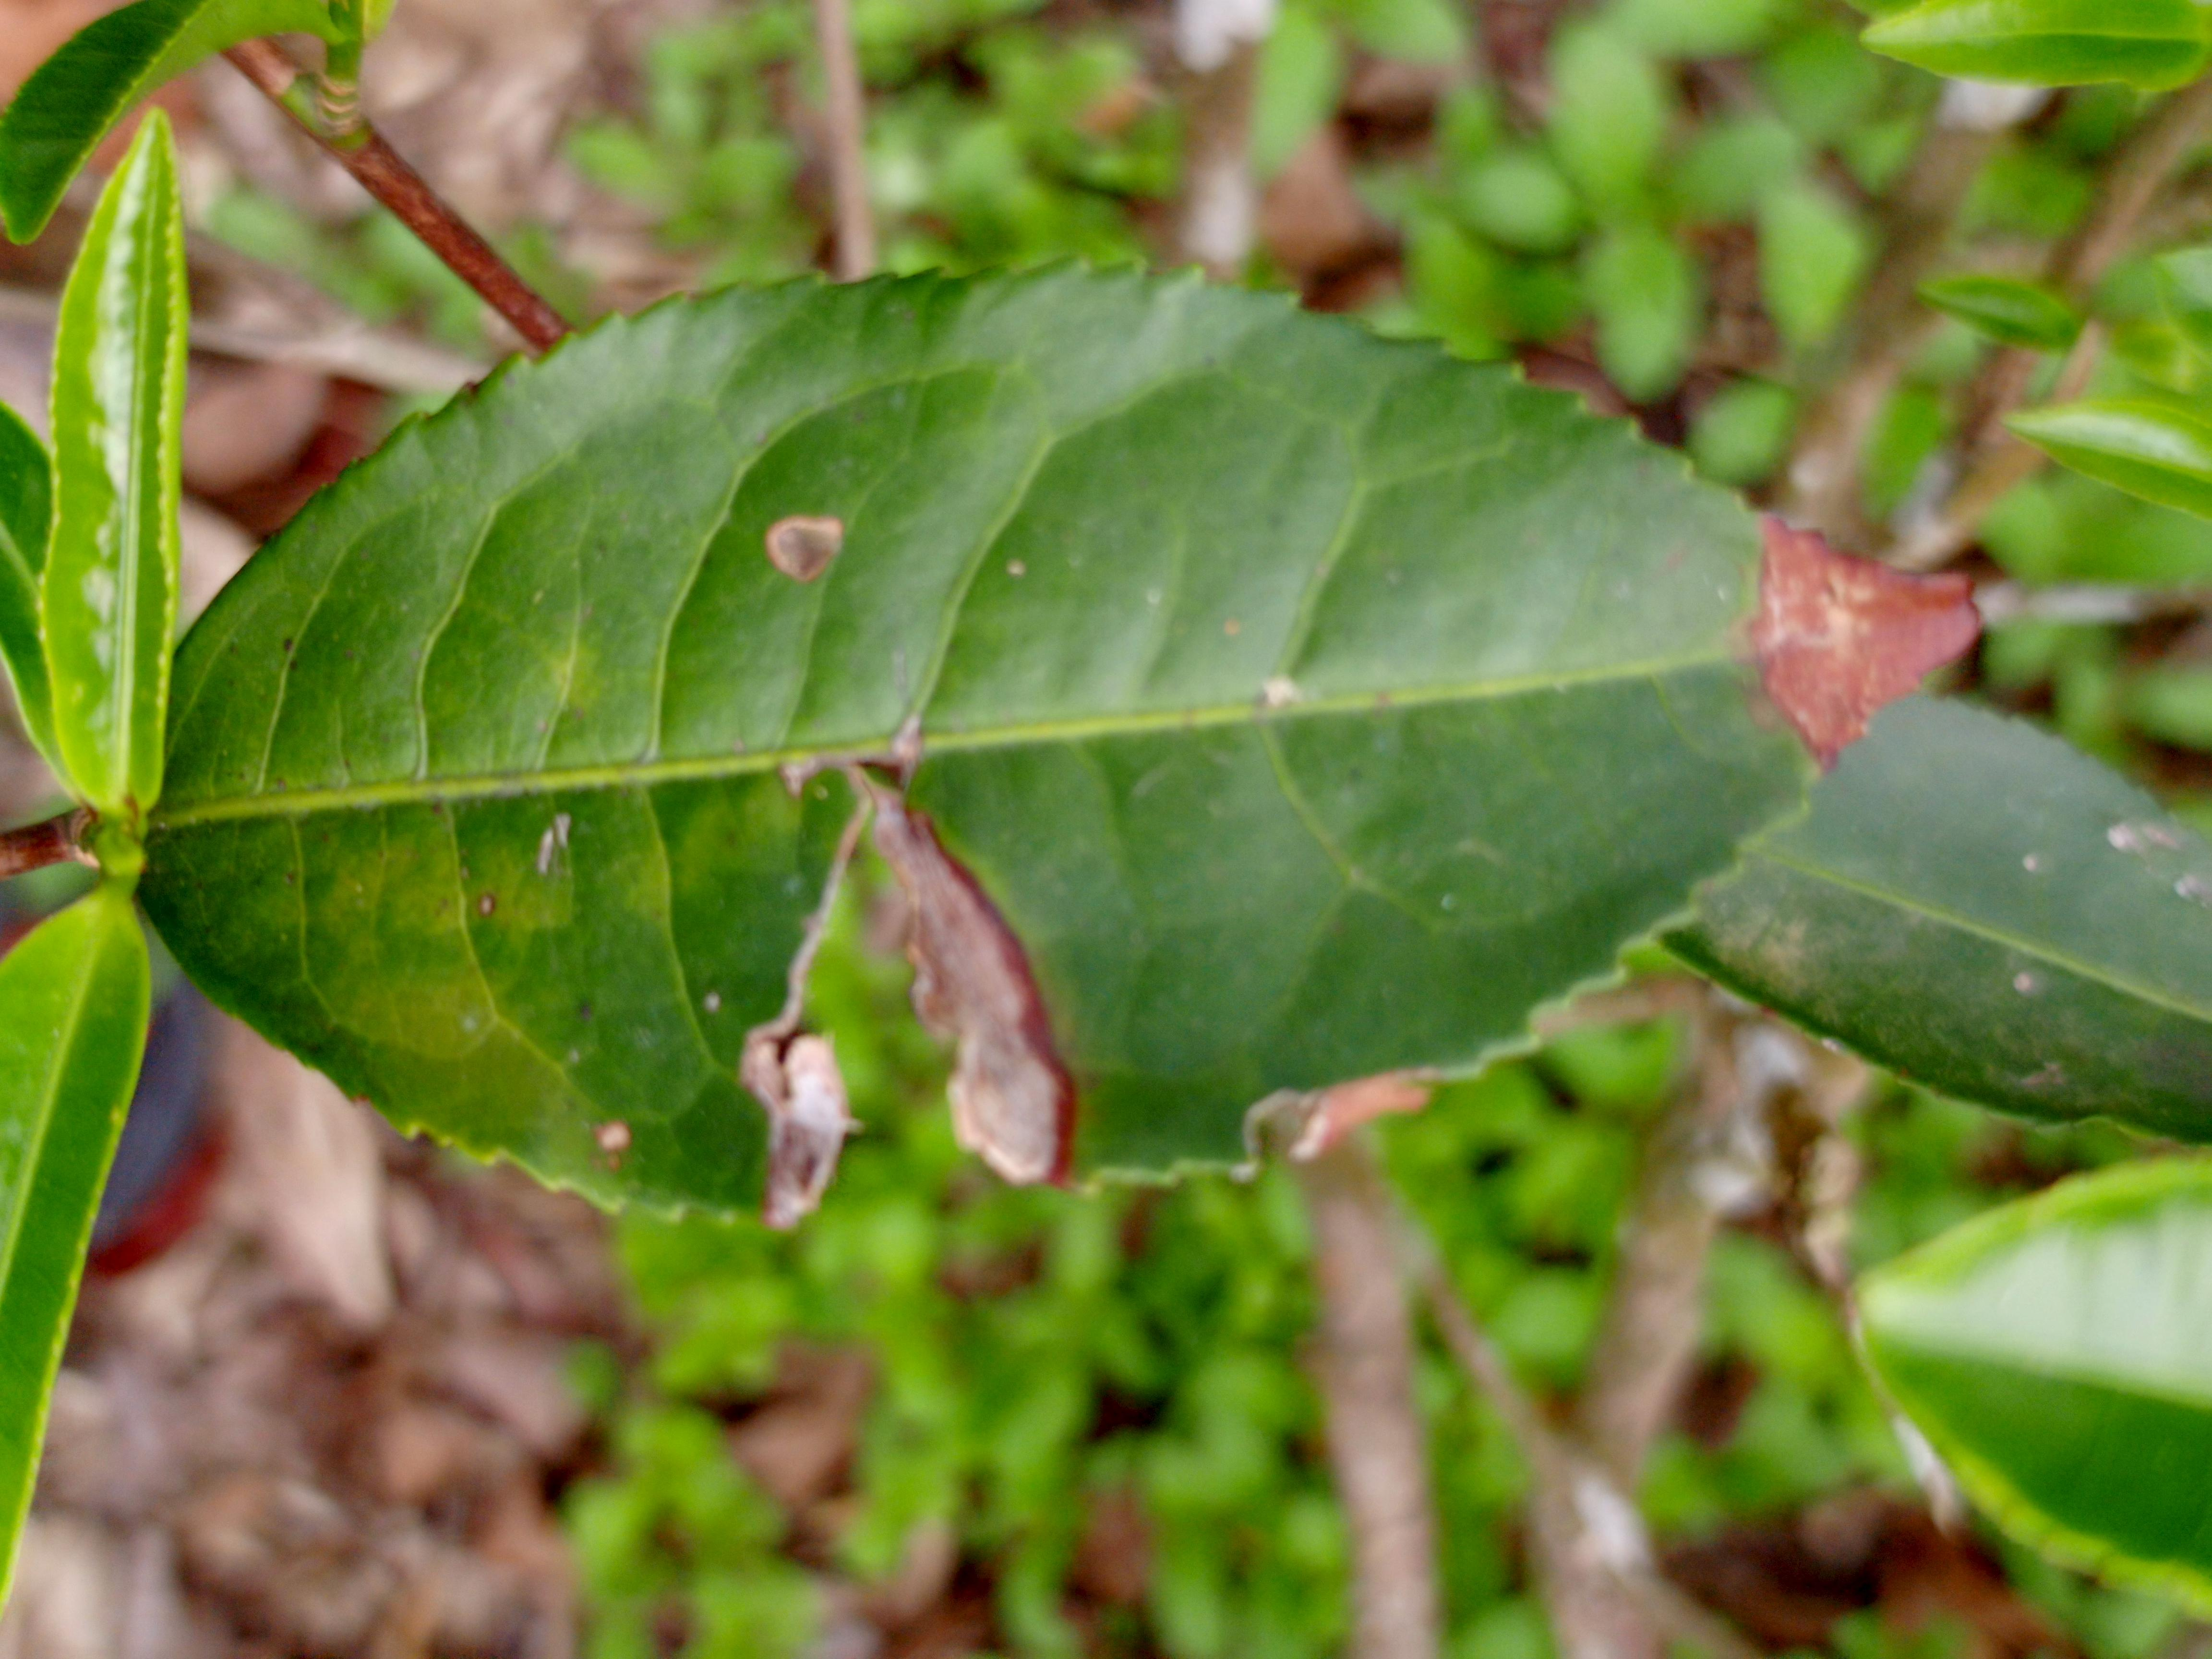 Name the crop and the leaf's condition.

tea, blight
